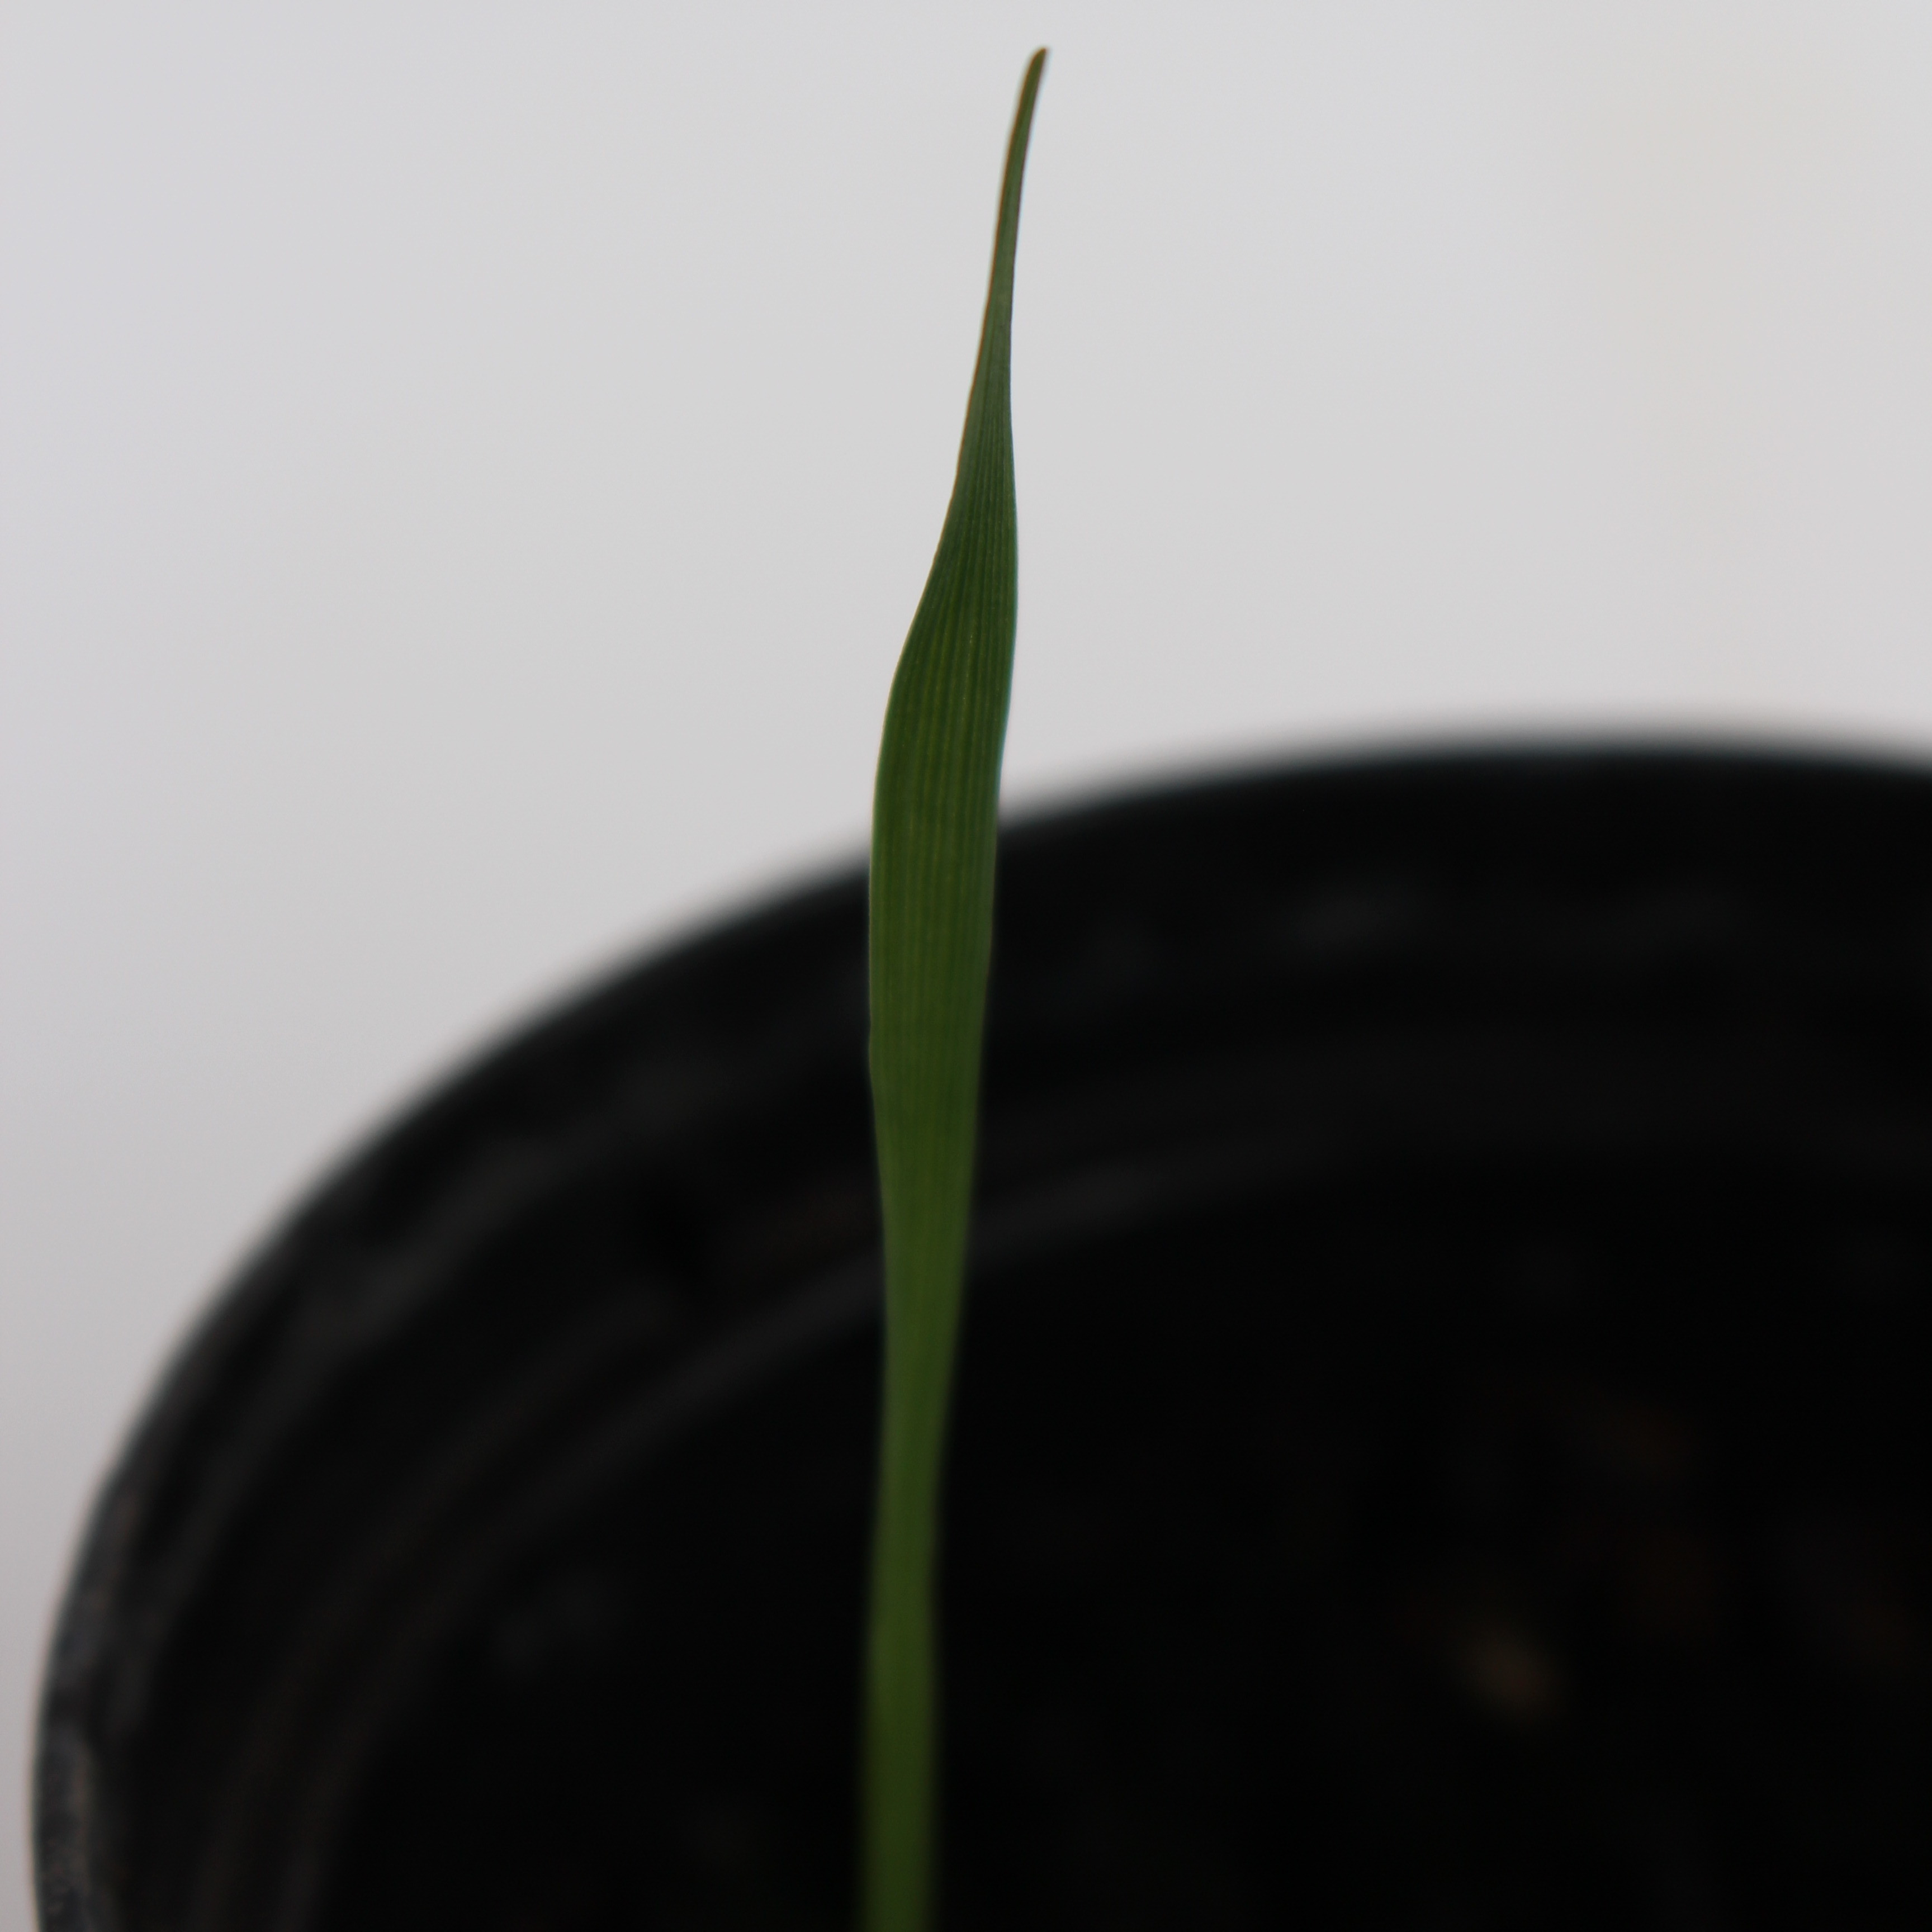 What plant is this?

Avena sterilis
